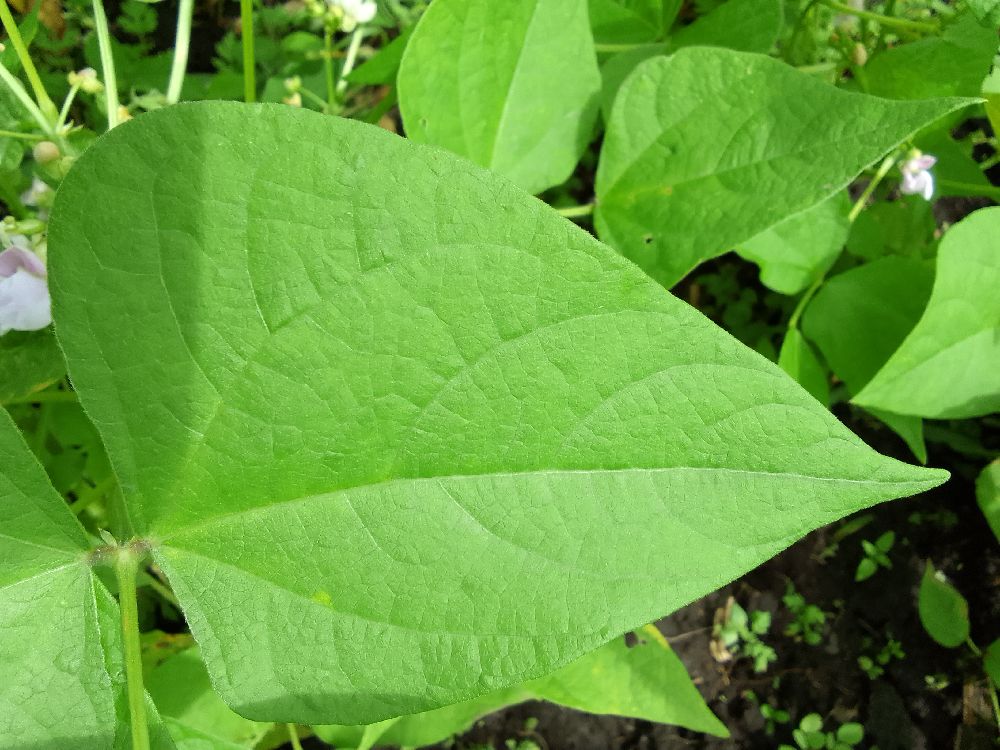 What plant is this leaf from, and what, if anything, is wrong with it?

common bean, healthy
